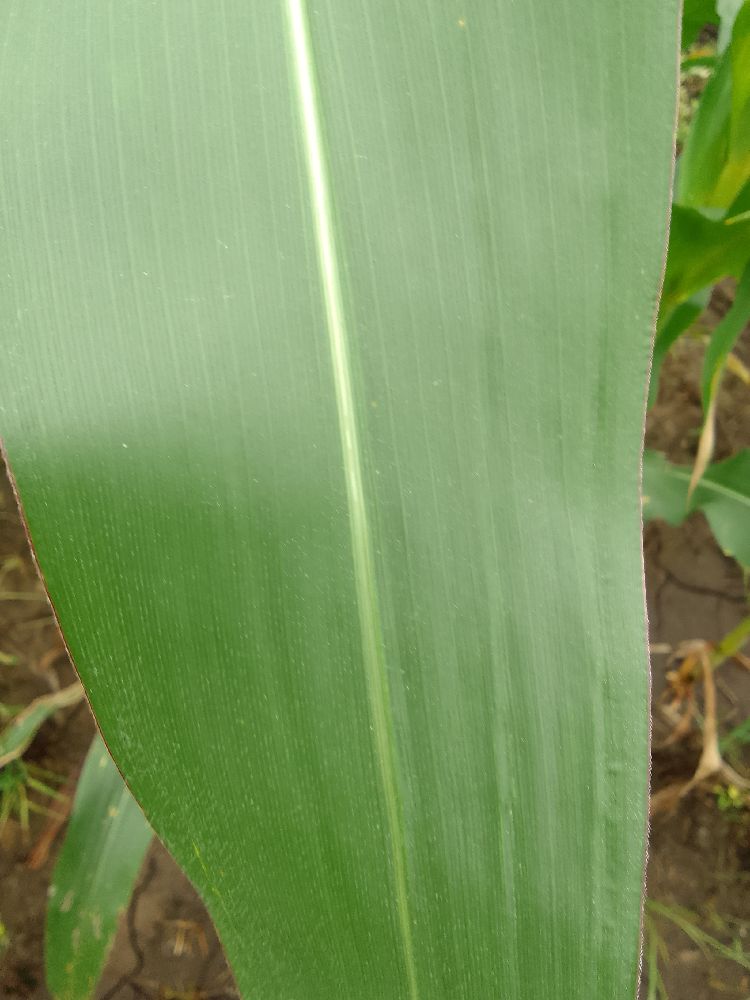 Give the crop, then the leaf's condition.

maize, healthy
